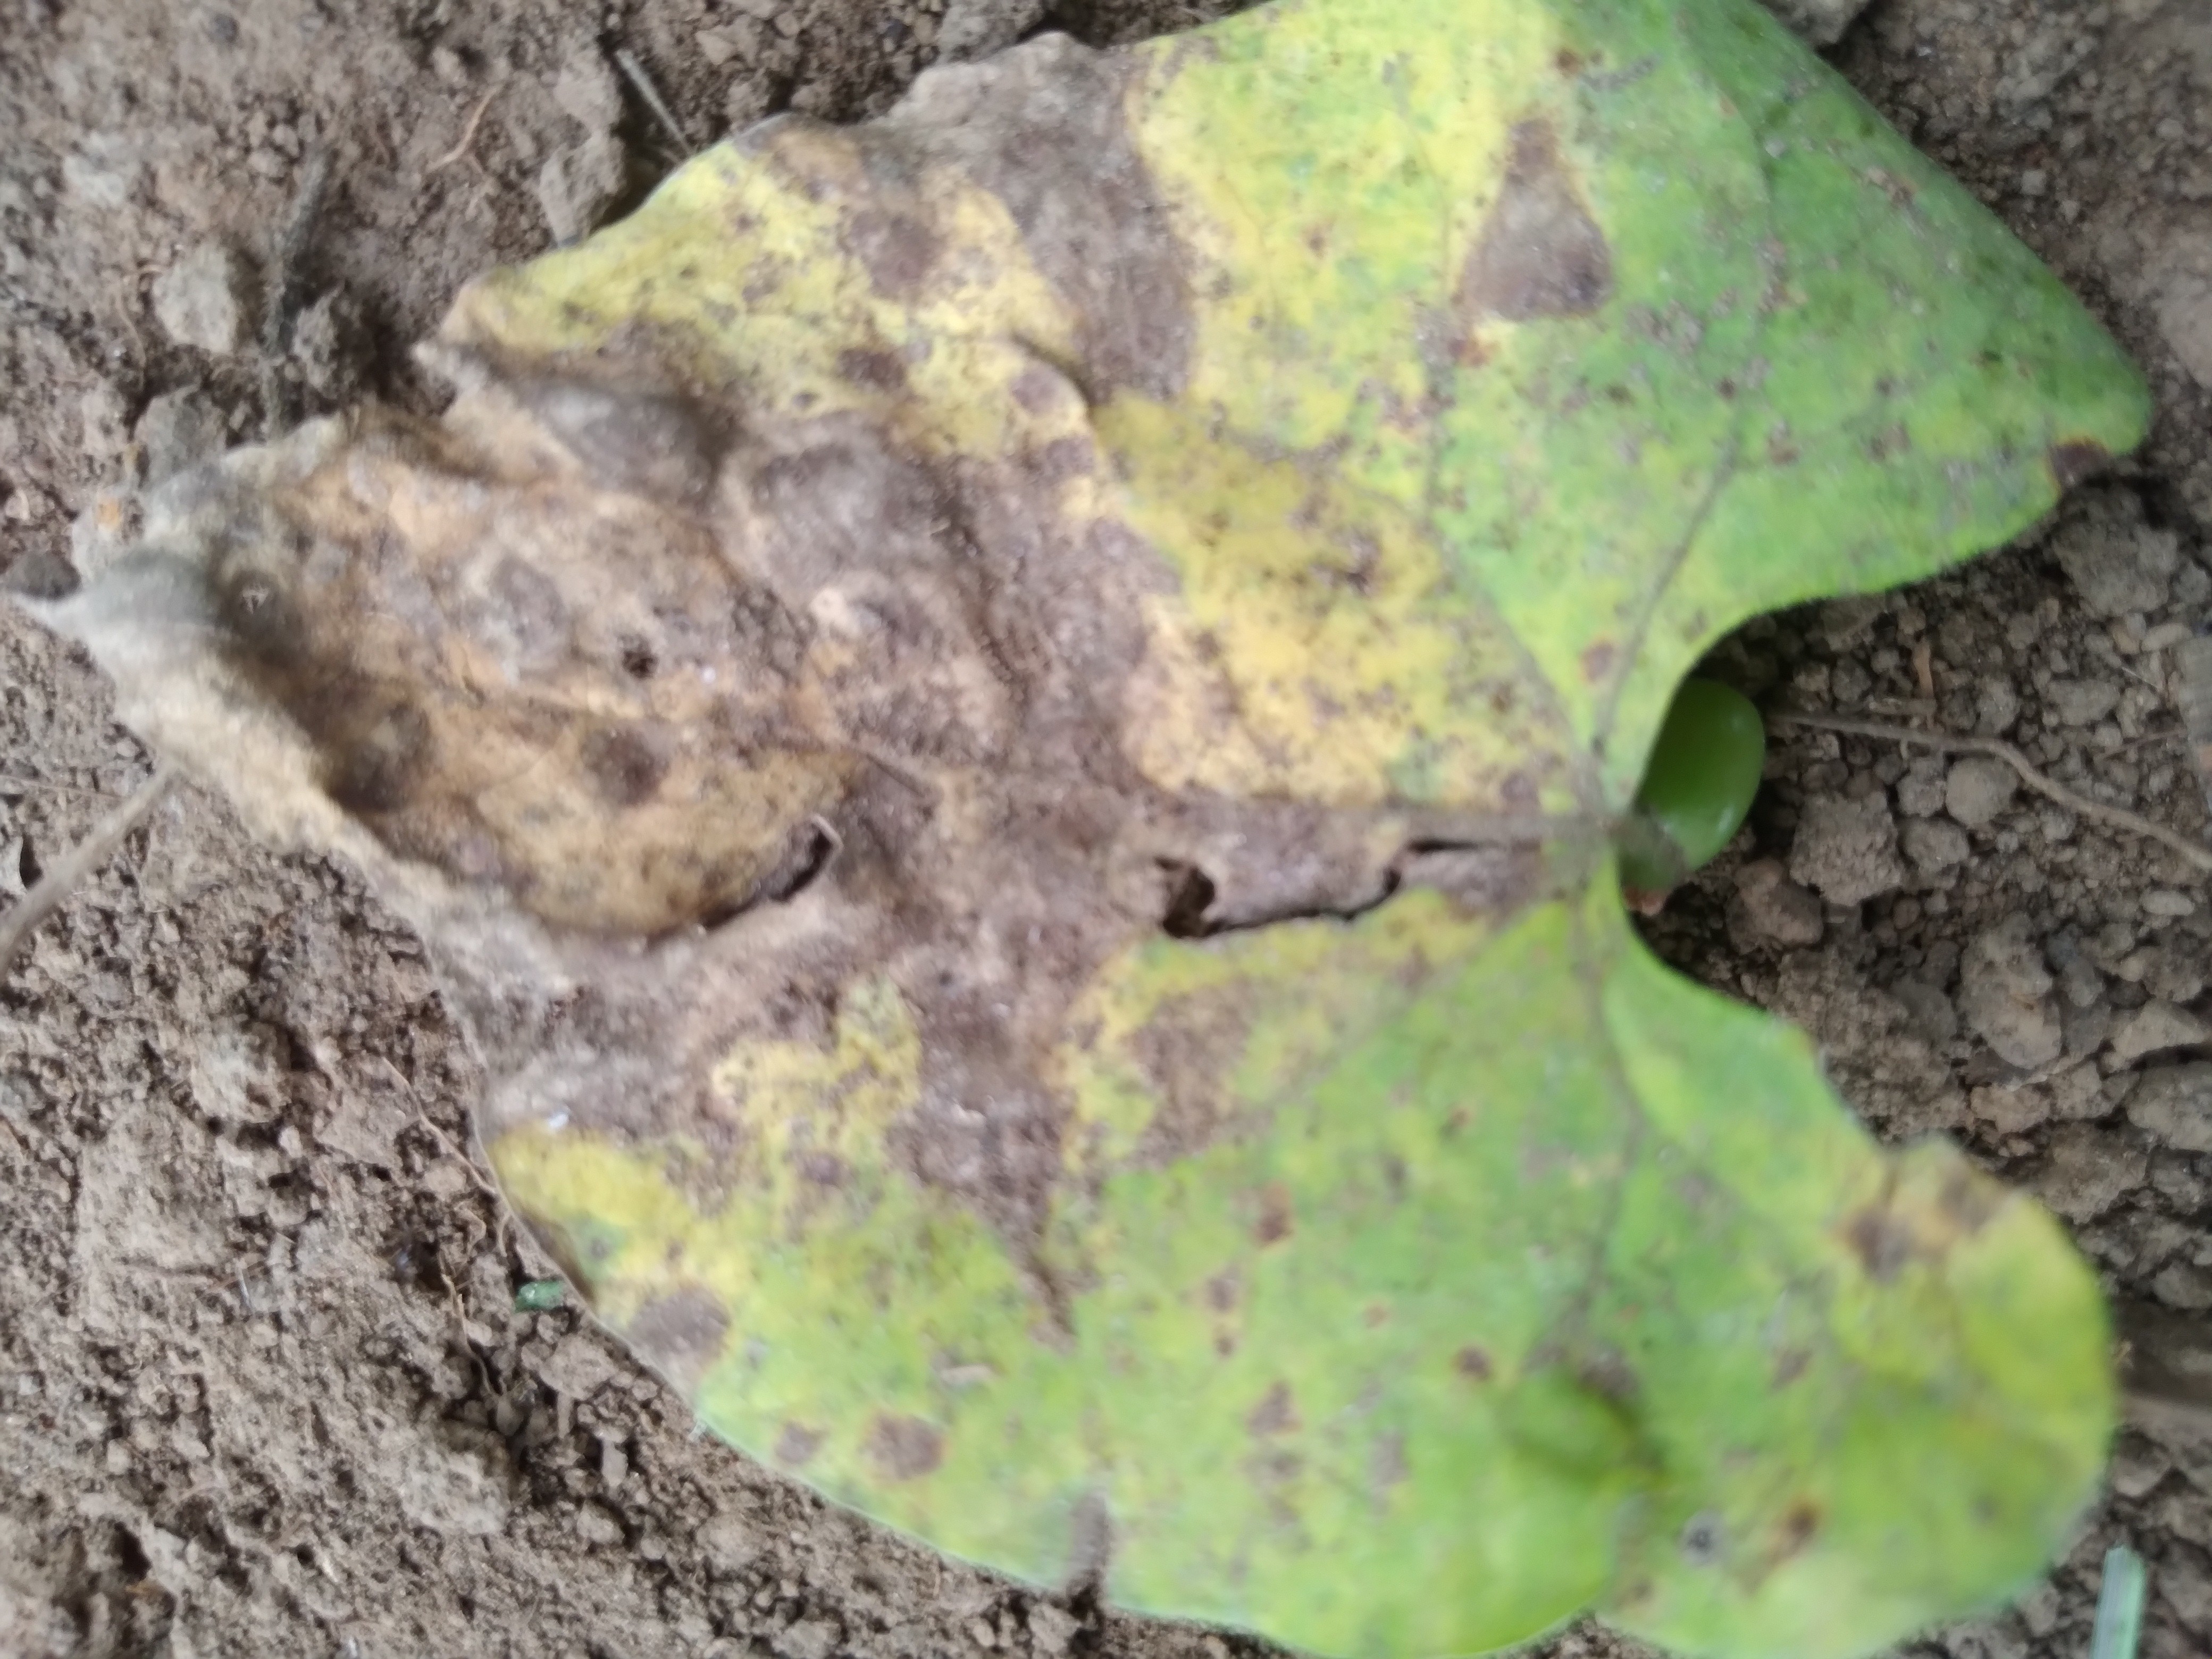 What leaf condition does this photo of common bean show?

rust
